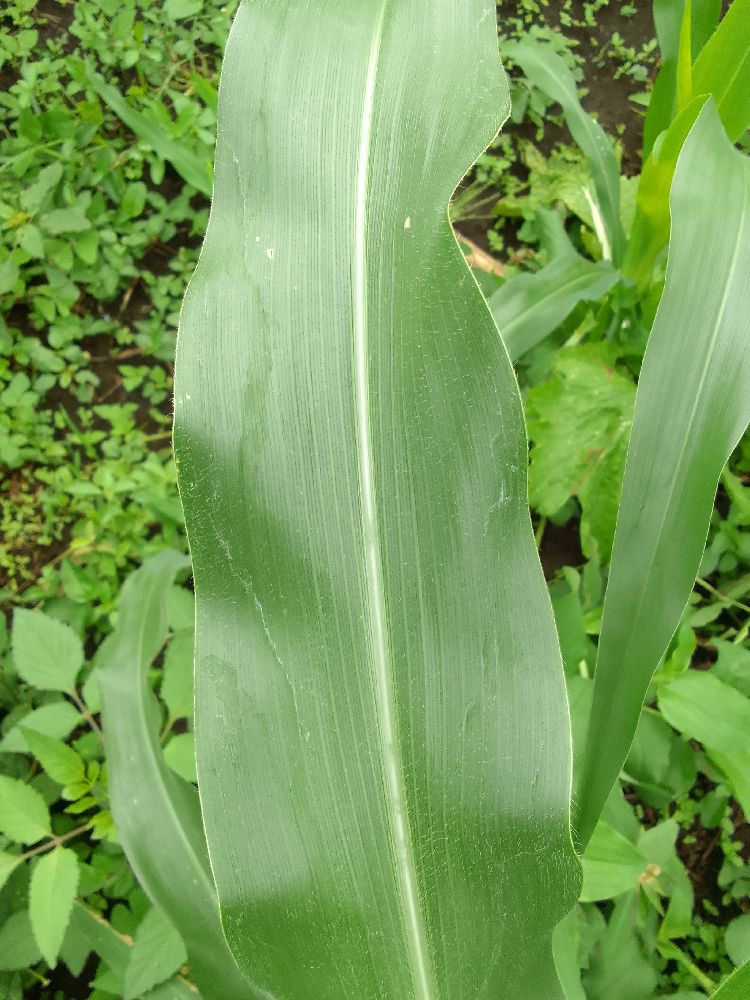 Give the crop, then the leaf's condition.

maize, healthy
